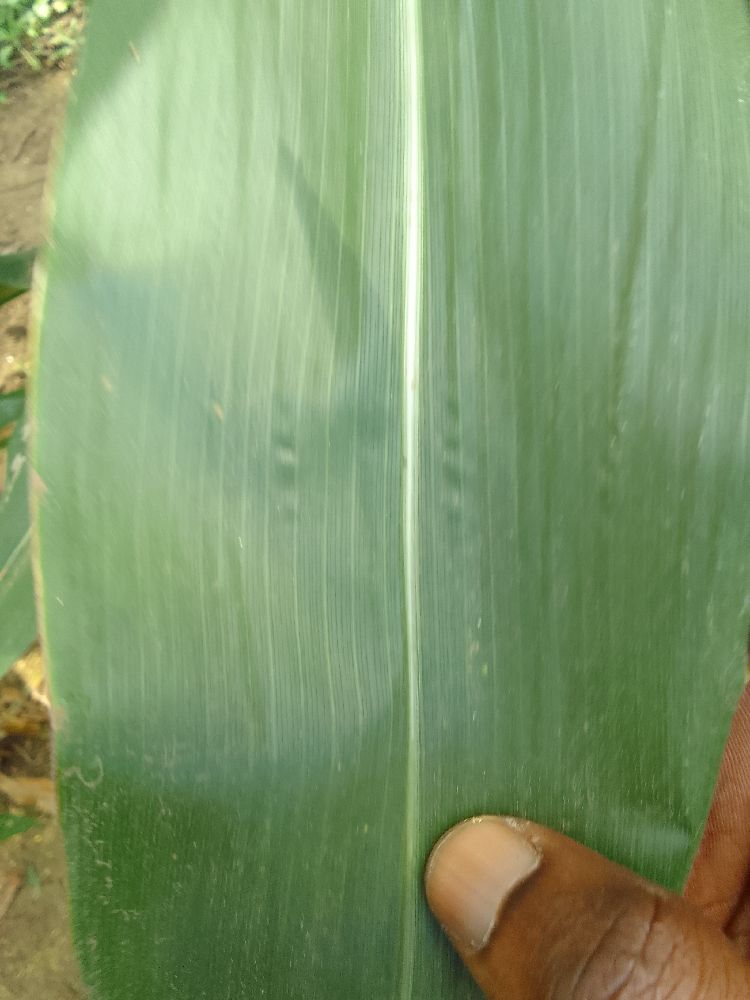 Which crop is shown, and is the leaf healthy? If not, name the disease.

maize, healthy
